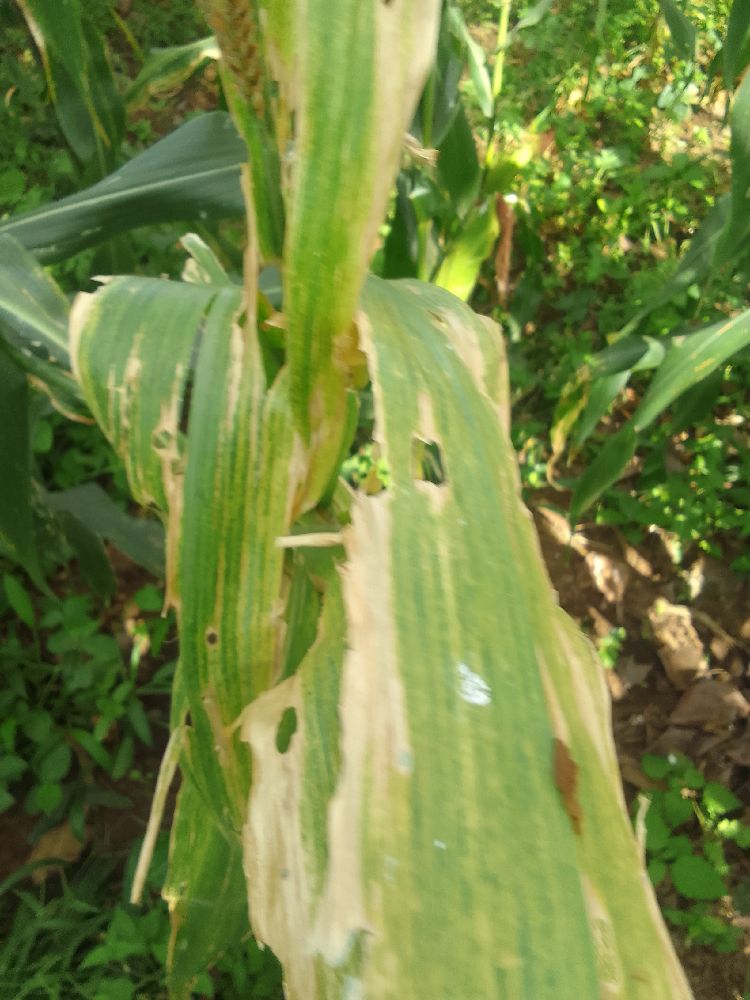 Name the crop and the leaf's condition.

maize, maize lethal necrosis
